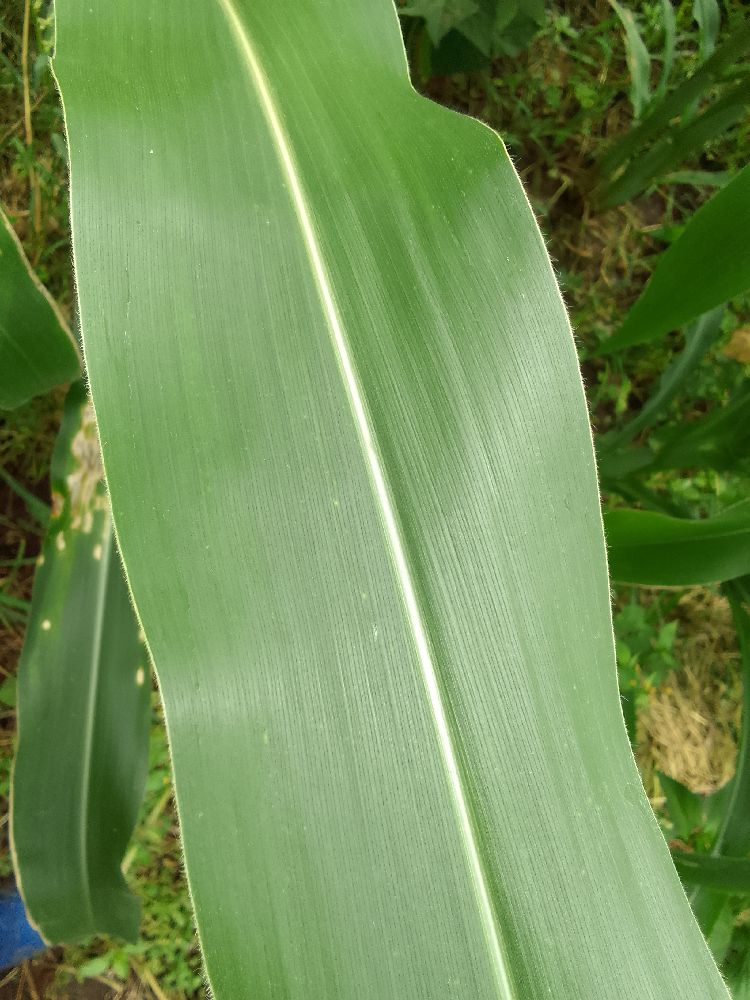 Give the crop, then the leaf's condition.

maize, healthy
